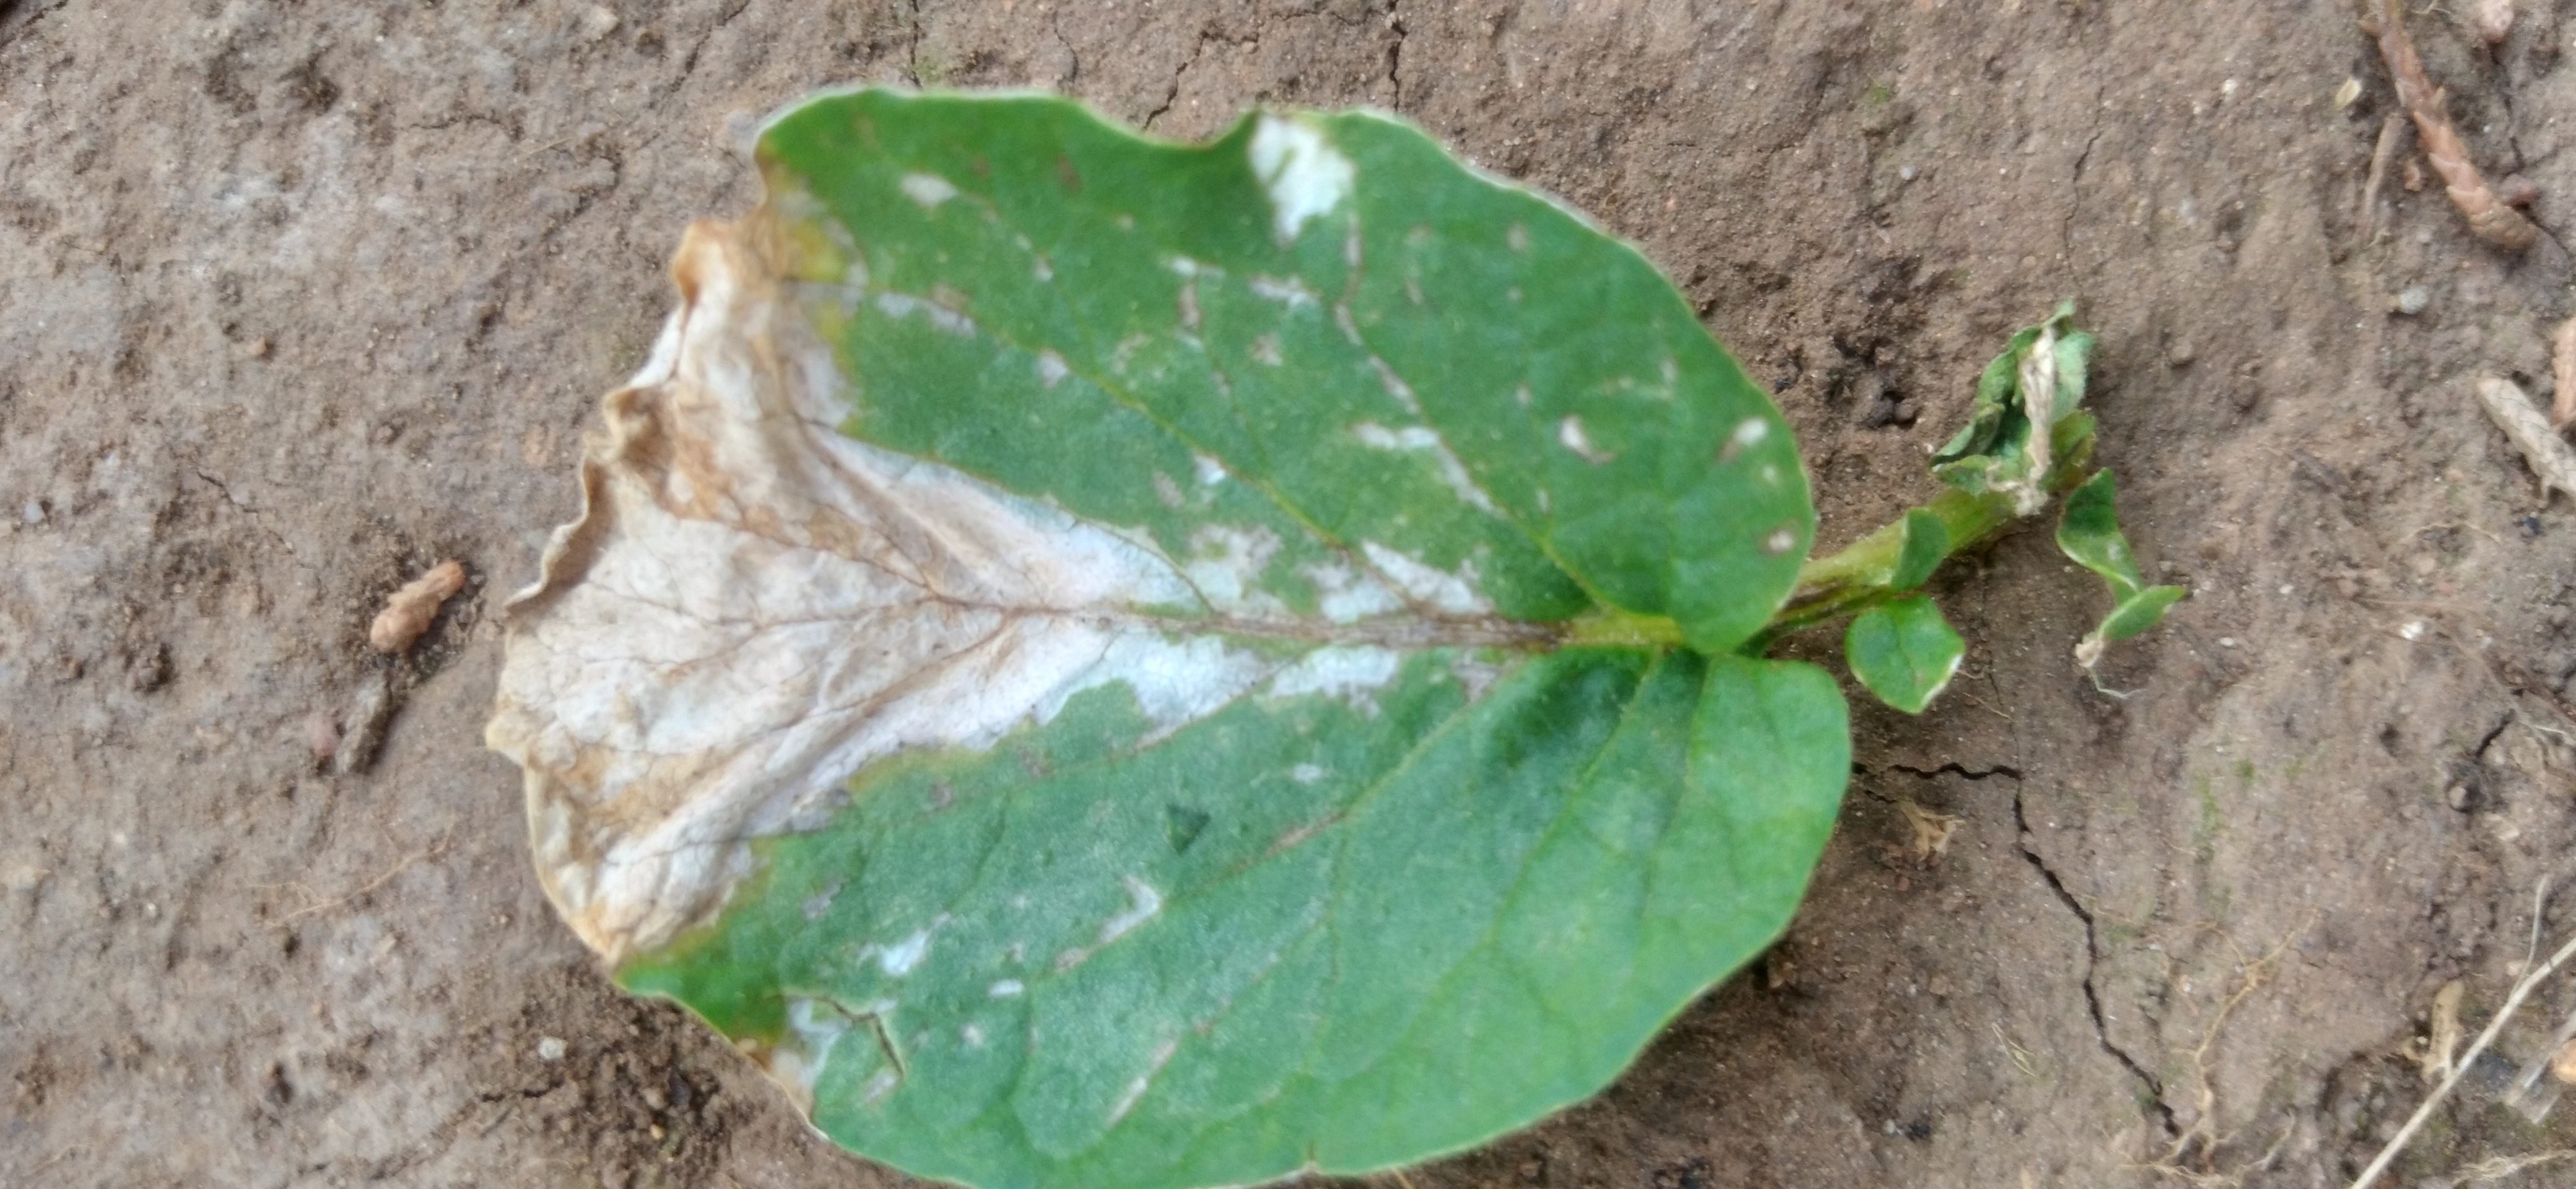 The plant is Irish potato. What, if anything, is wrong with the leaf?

early blight
